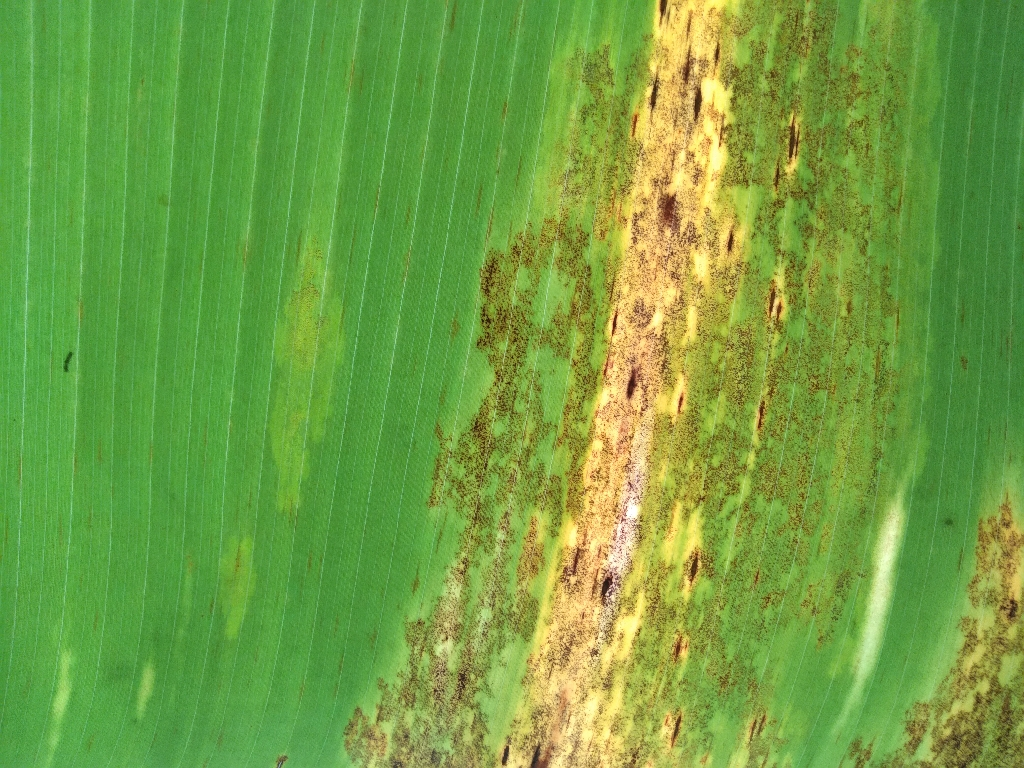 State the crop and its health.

banana, black sigatoka
